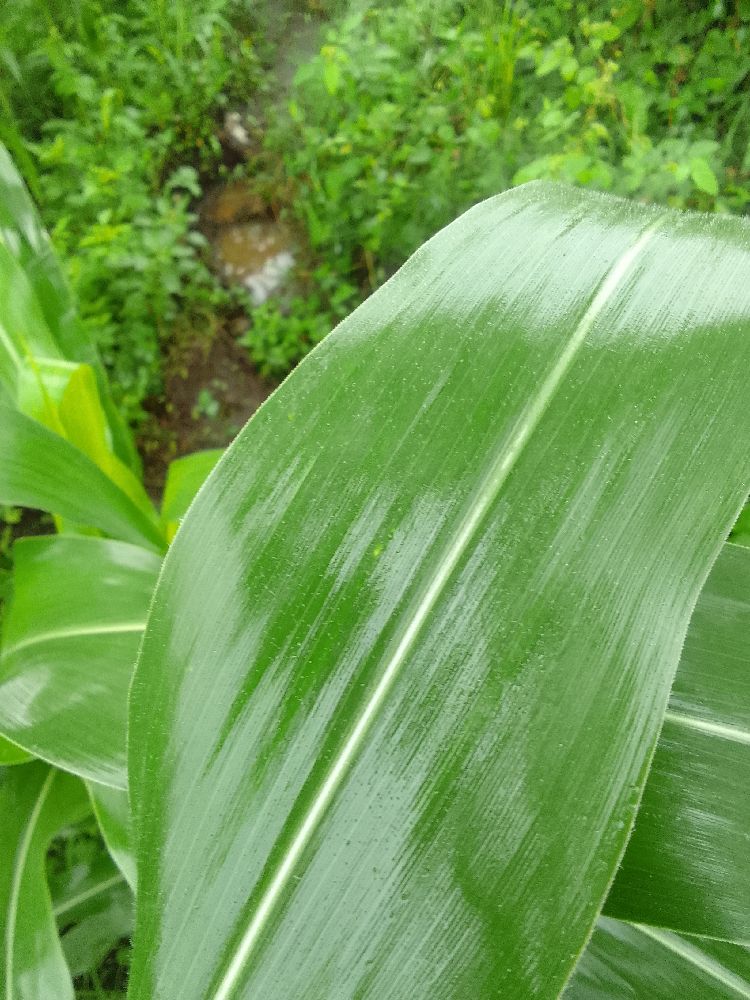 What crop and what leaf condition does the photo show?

maize, healthy
